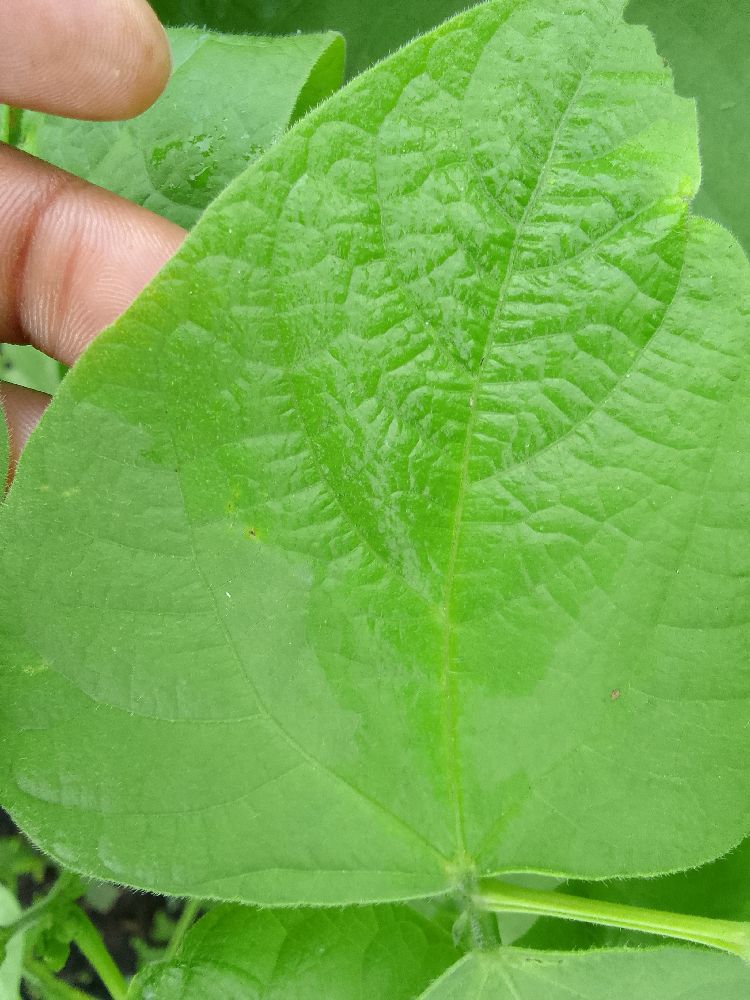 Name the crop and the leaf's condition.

common bean, healthy
